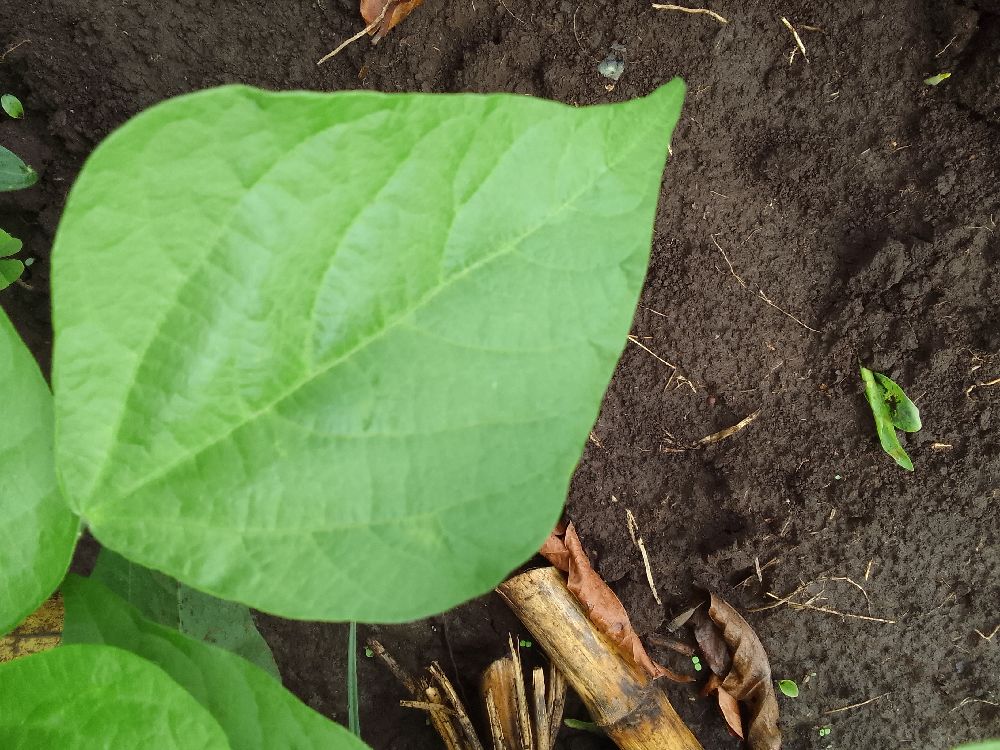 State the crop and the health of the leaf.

common bean, healthy
